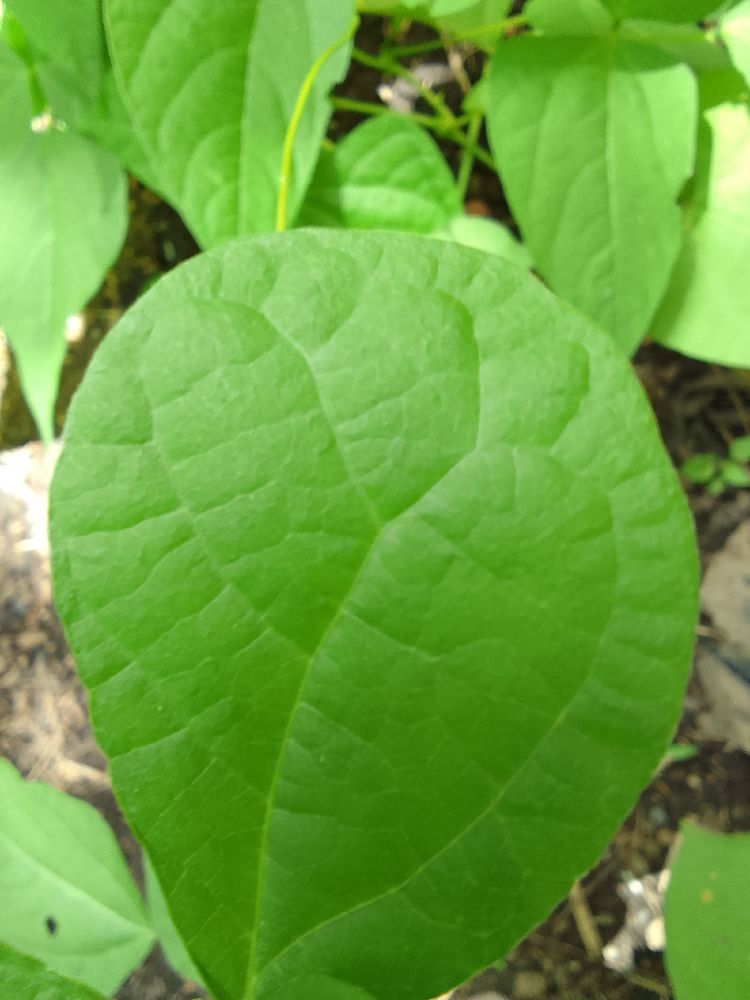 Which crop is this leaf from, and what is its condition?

common bean, healthy
